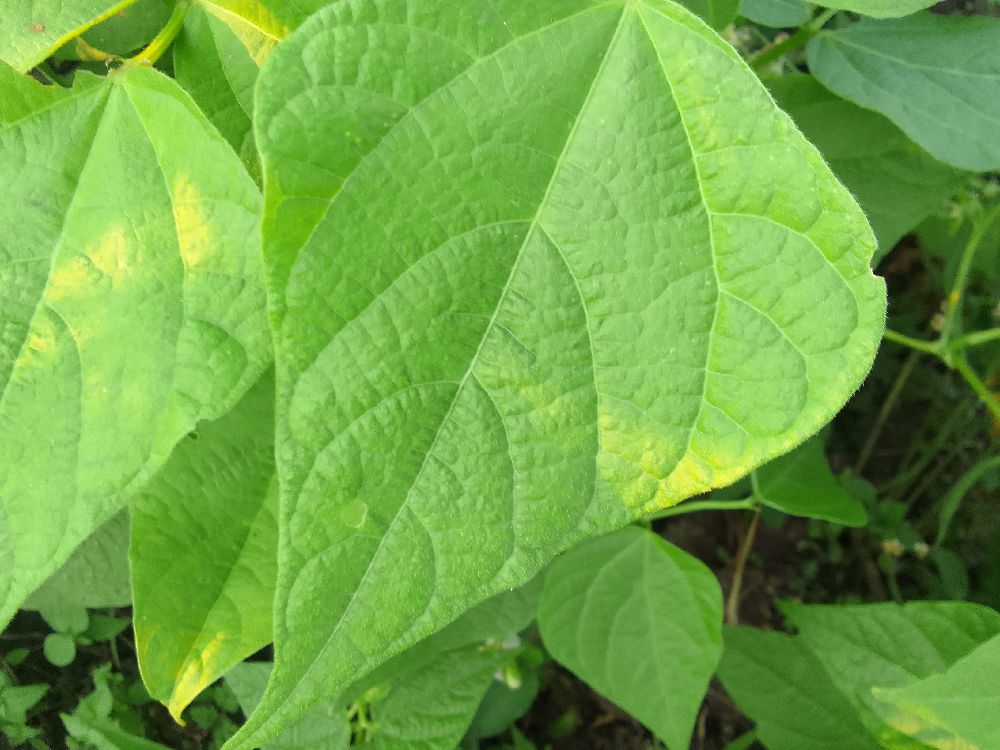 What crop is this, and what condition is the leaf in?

common bean, healthy
